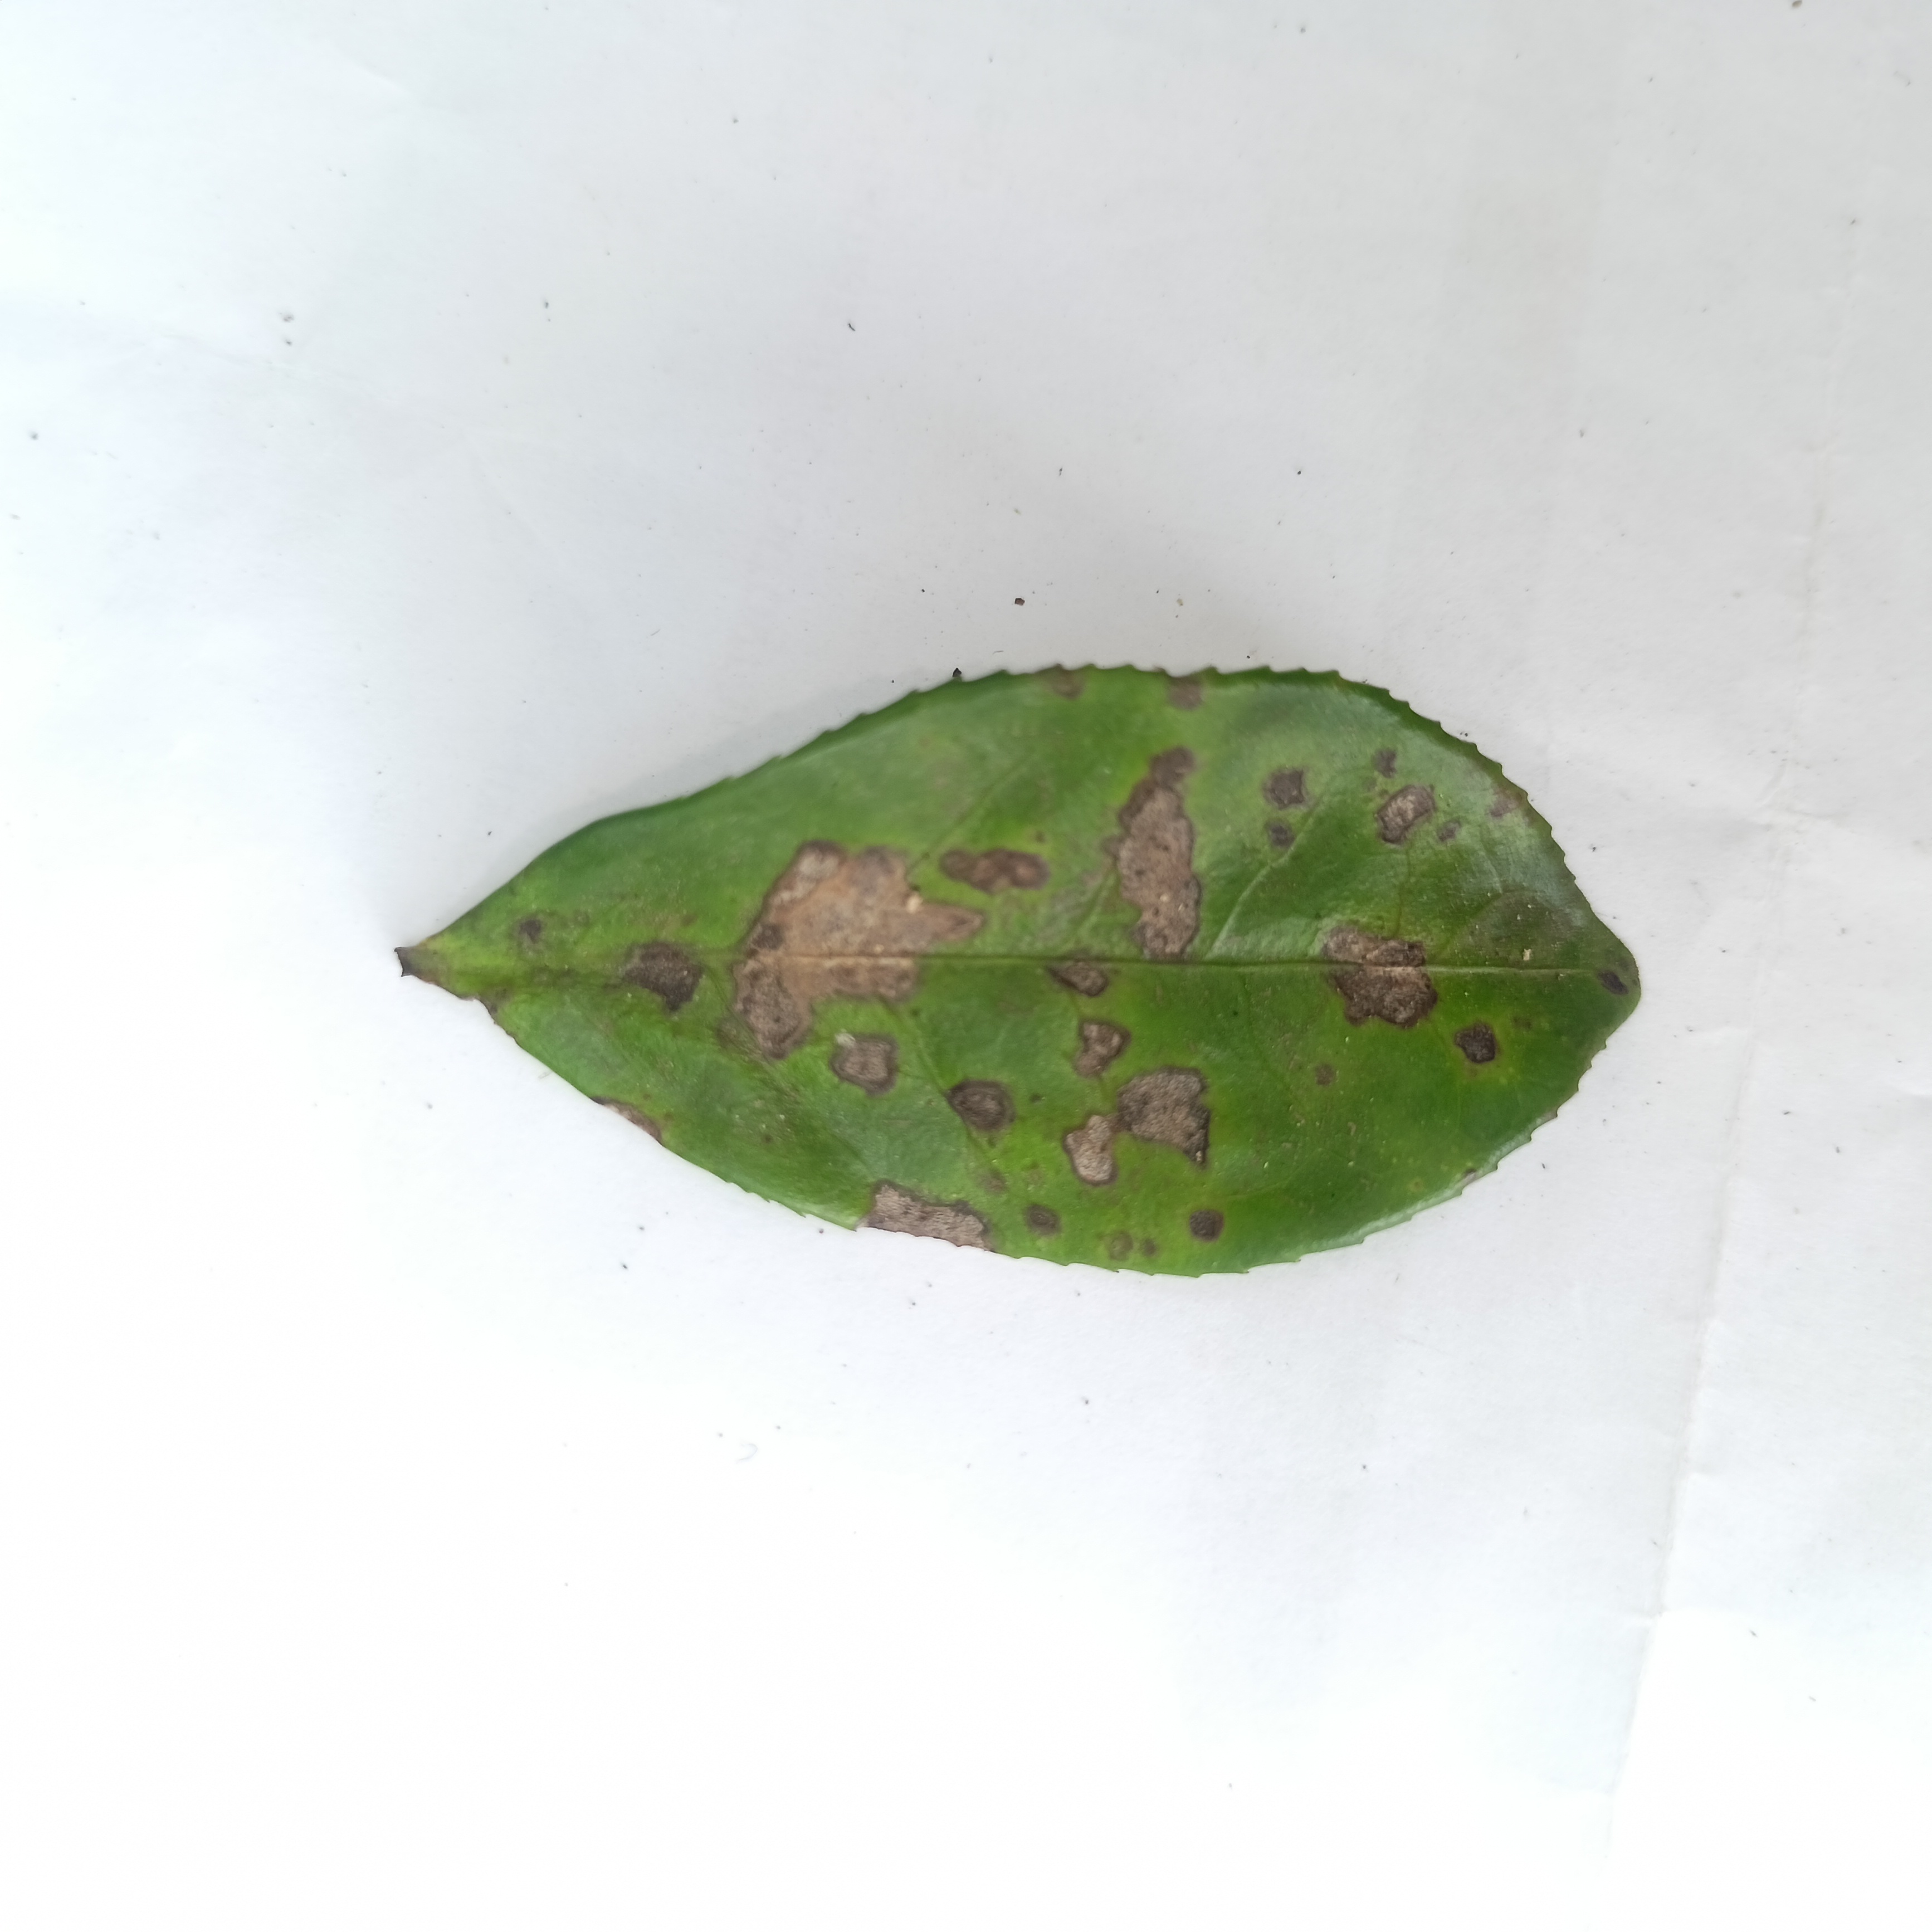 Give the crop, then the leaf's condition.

tea, brown blight
